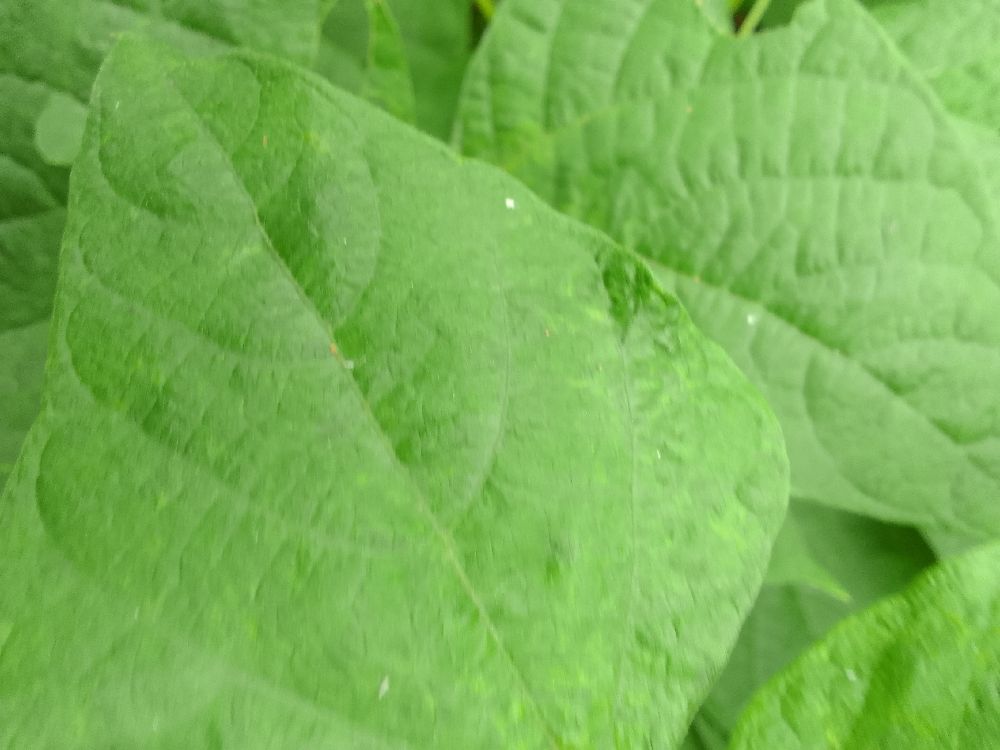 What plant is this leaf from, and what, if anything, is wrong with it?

common bean, healthy
